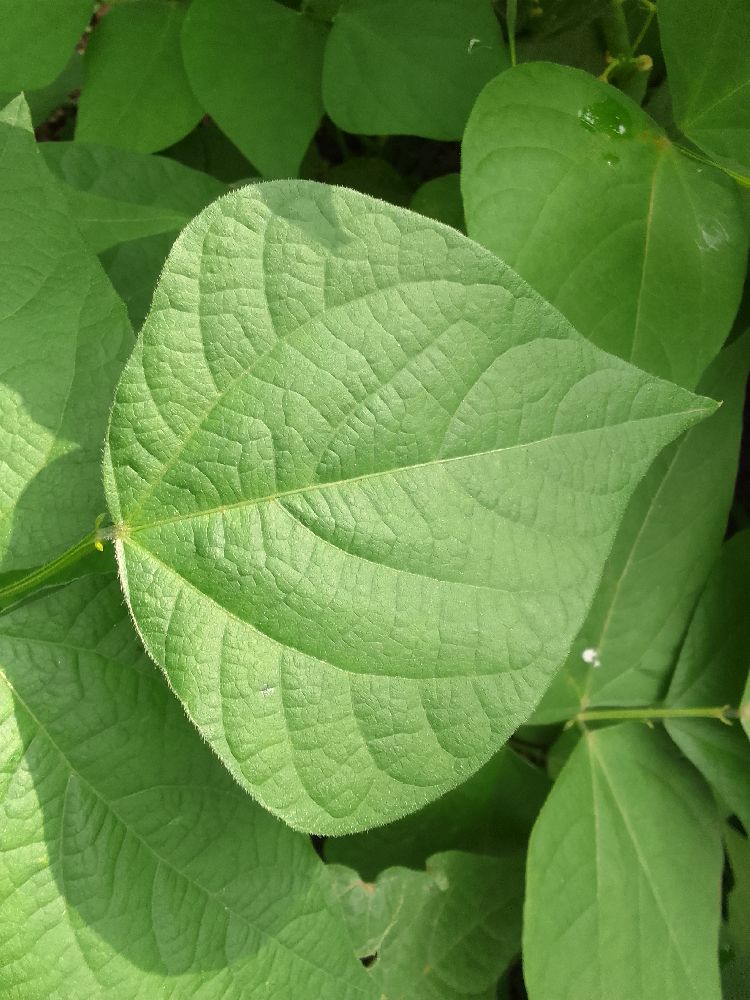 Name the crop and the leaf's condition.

common bean, healthy
